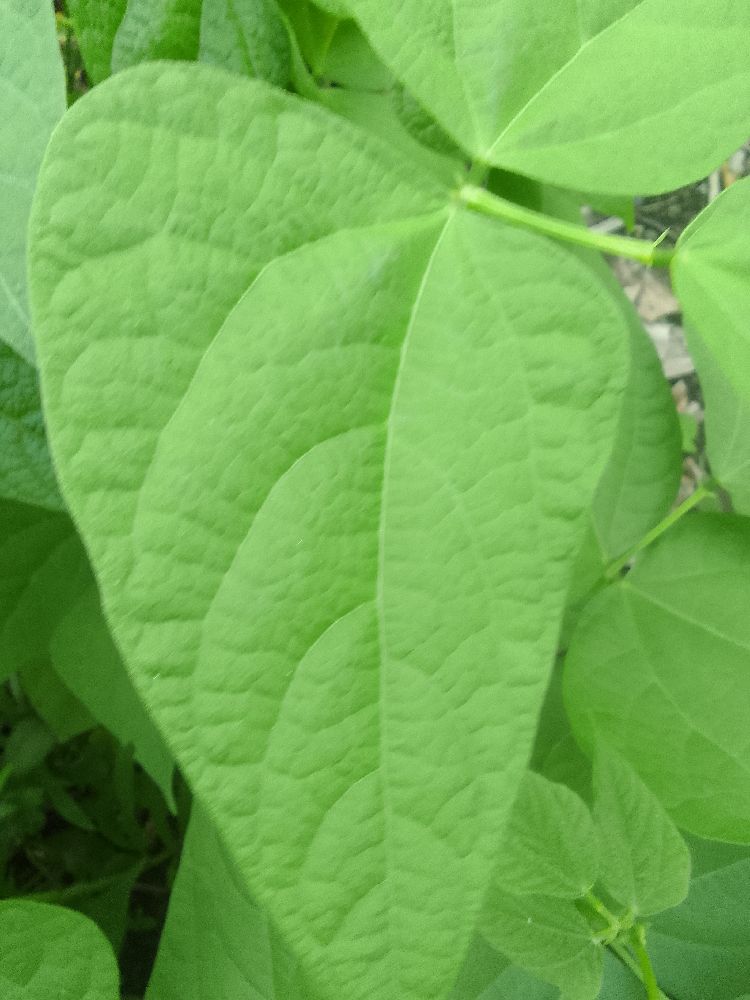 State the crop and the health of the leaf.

common bean, healthy
